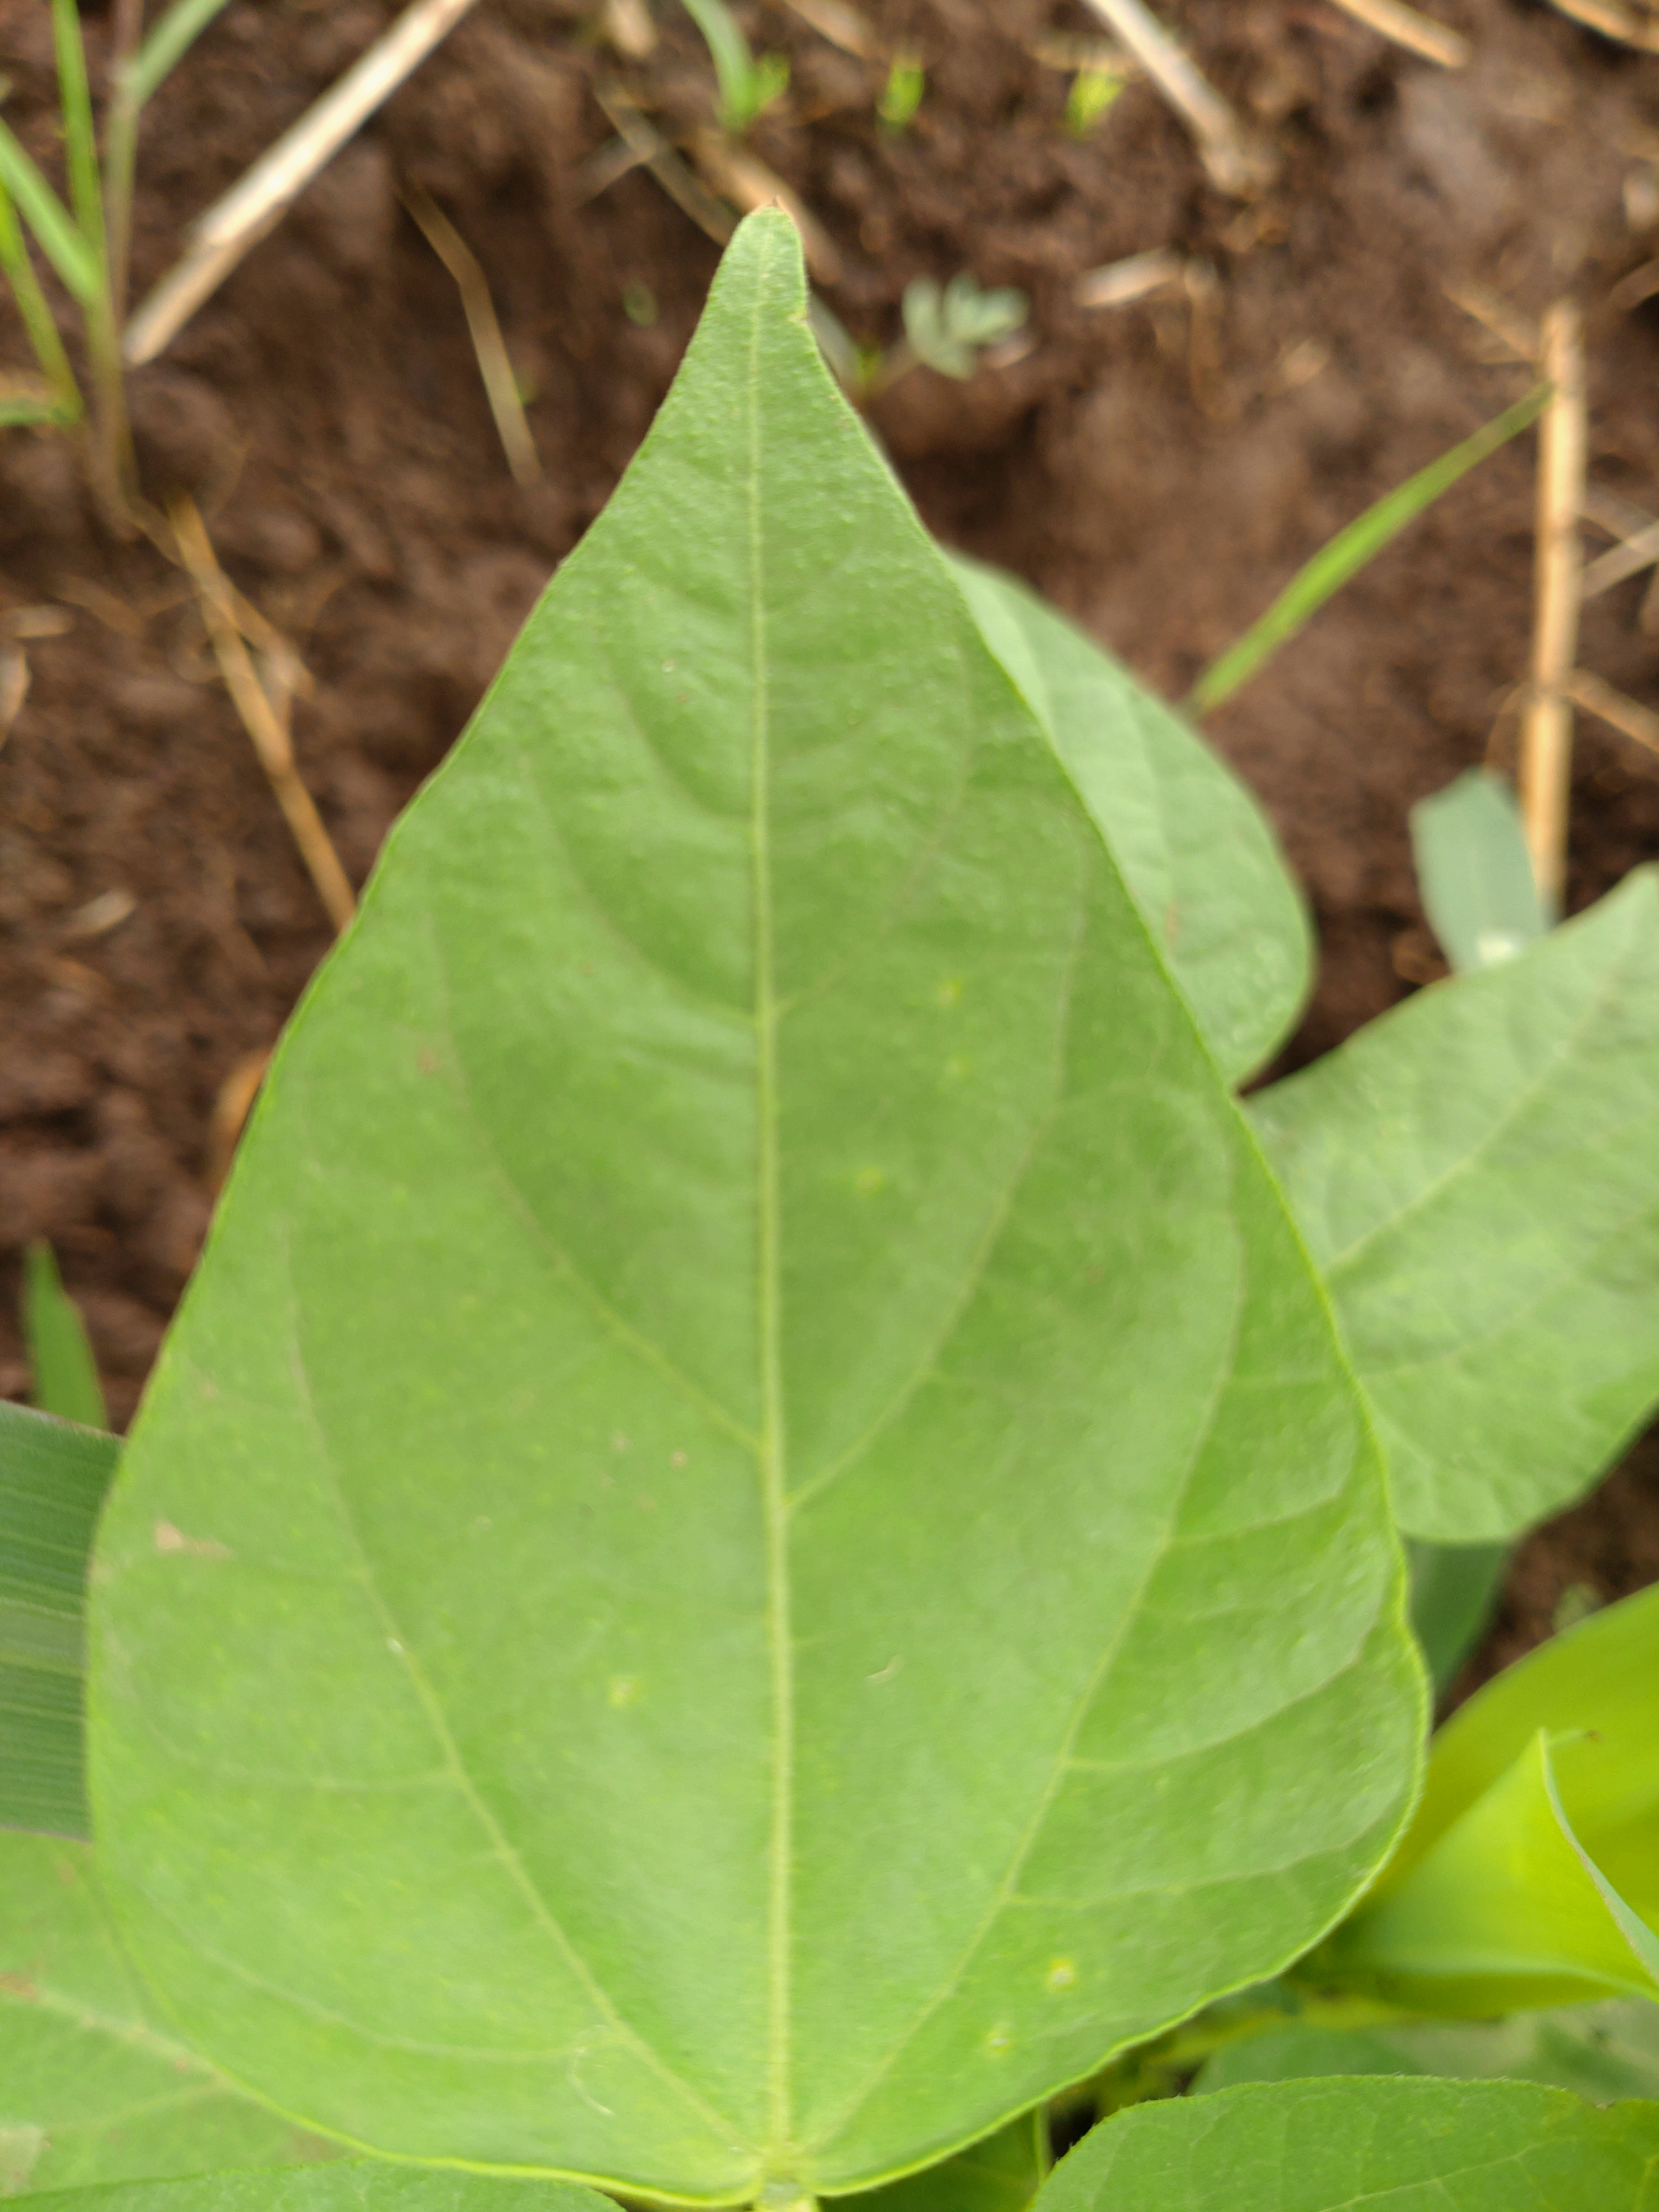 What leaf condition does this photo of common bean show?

healthy
